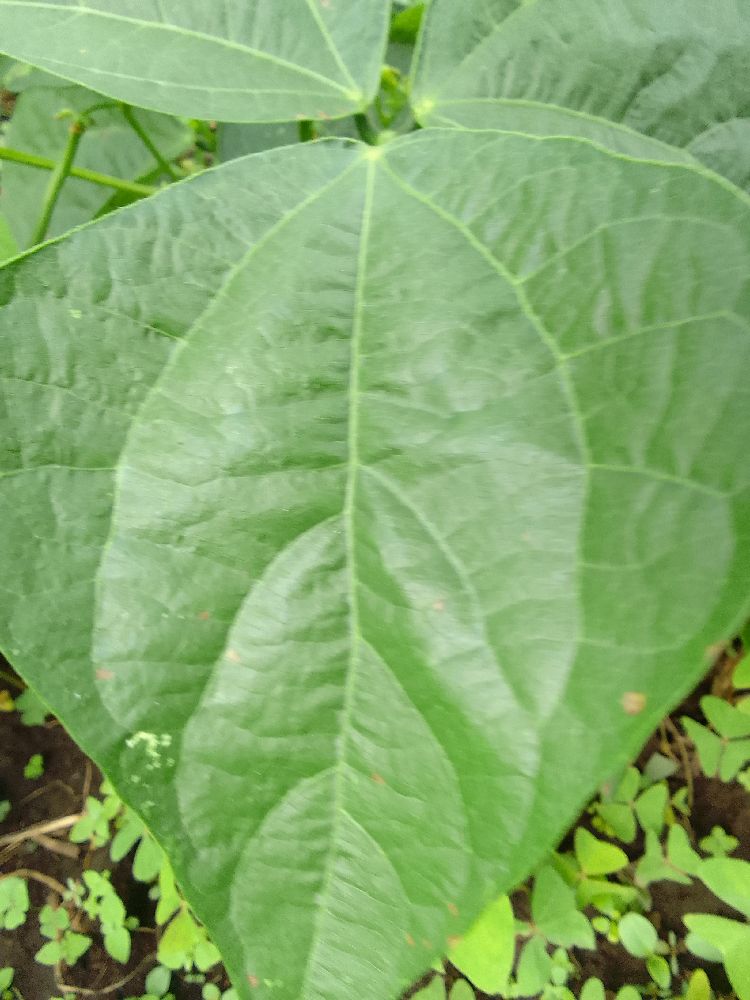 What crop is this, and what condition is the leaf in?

common bean, healthy
